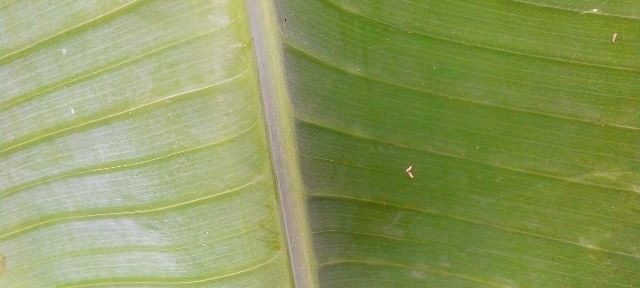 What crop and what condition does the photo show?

banana, healthy
